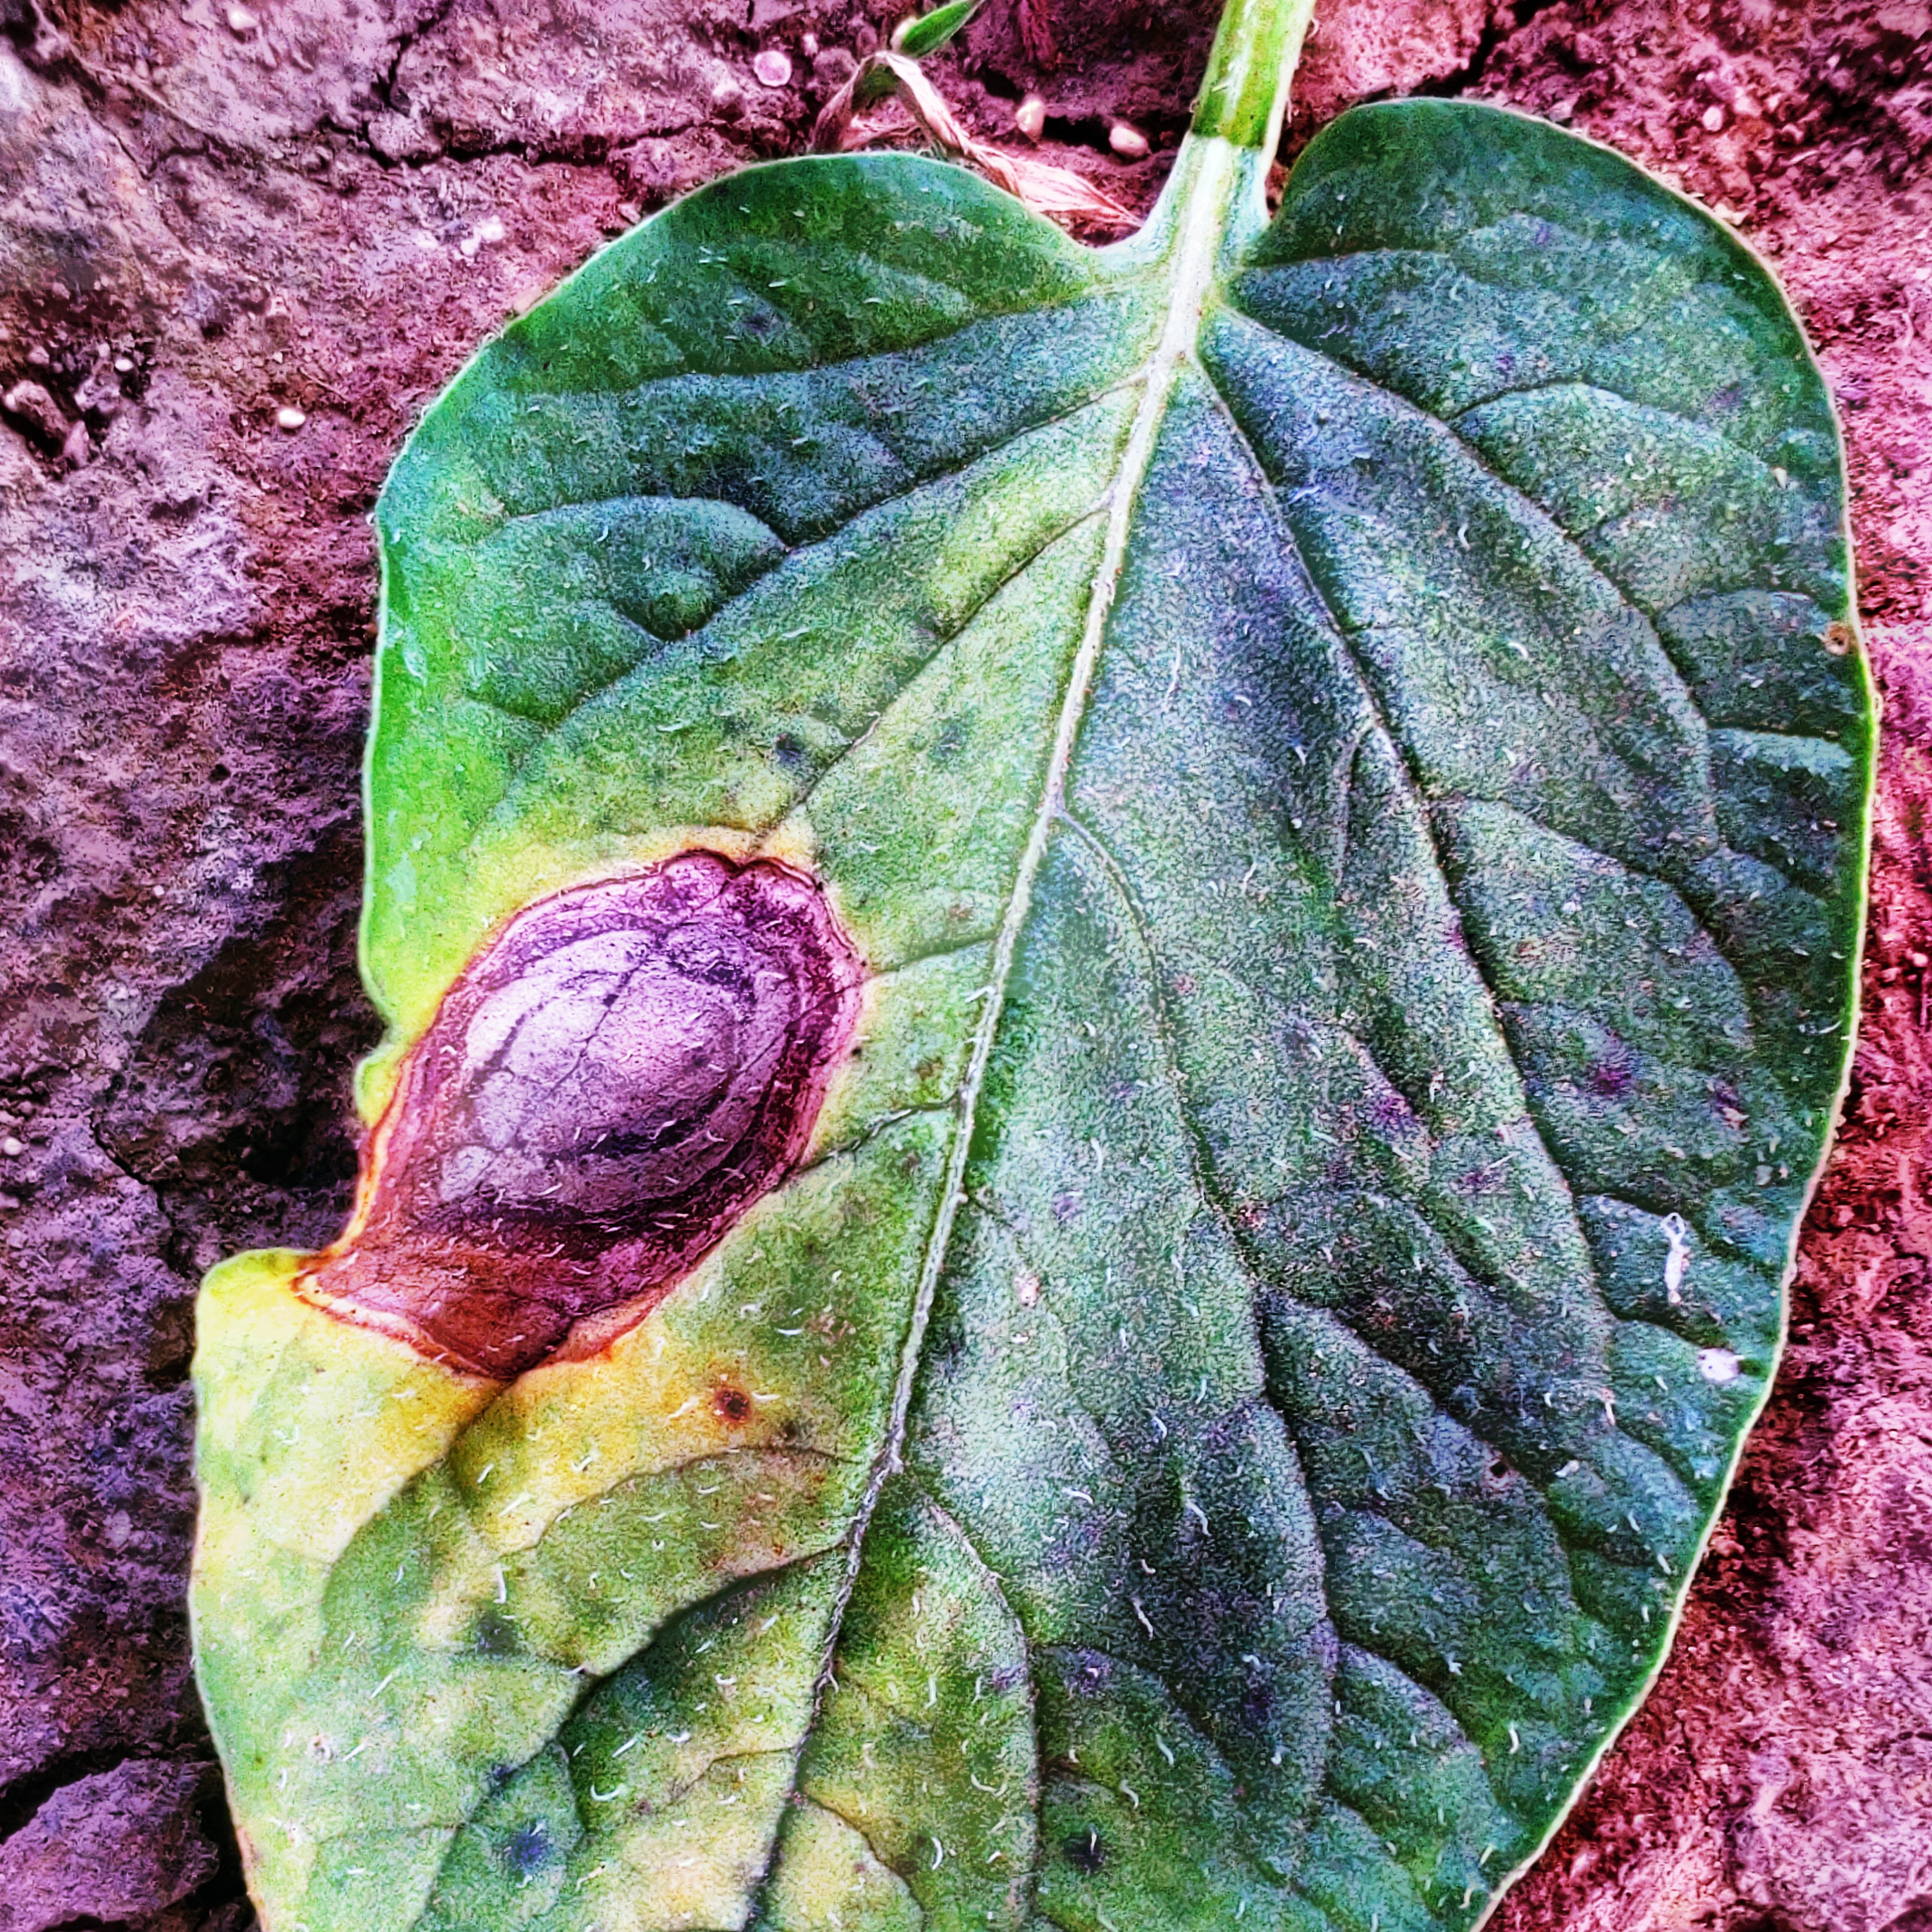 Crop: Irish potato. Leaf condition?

late blight
